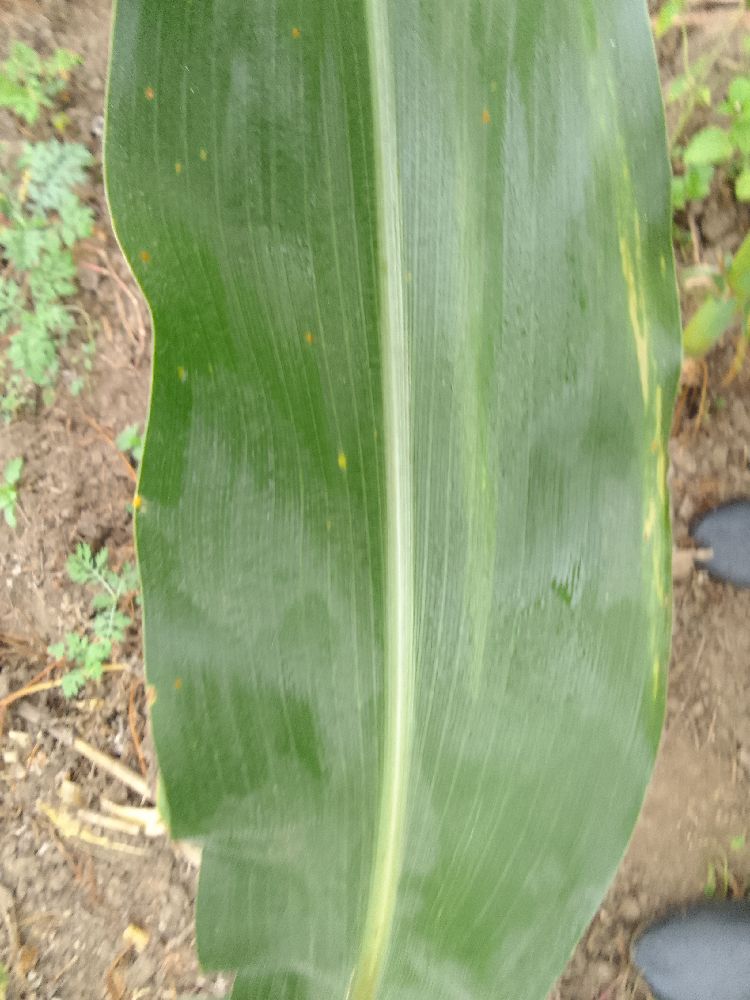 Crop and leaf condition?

maize, healthy
